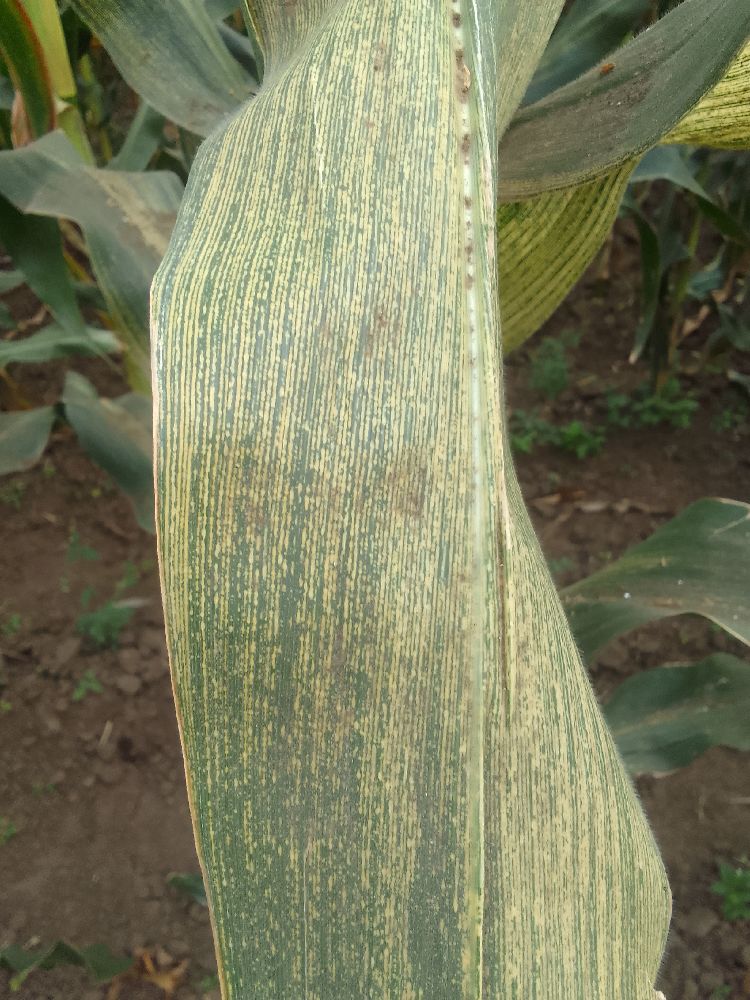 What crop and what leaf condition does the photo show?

maize, maize streak virus
